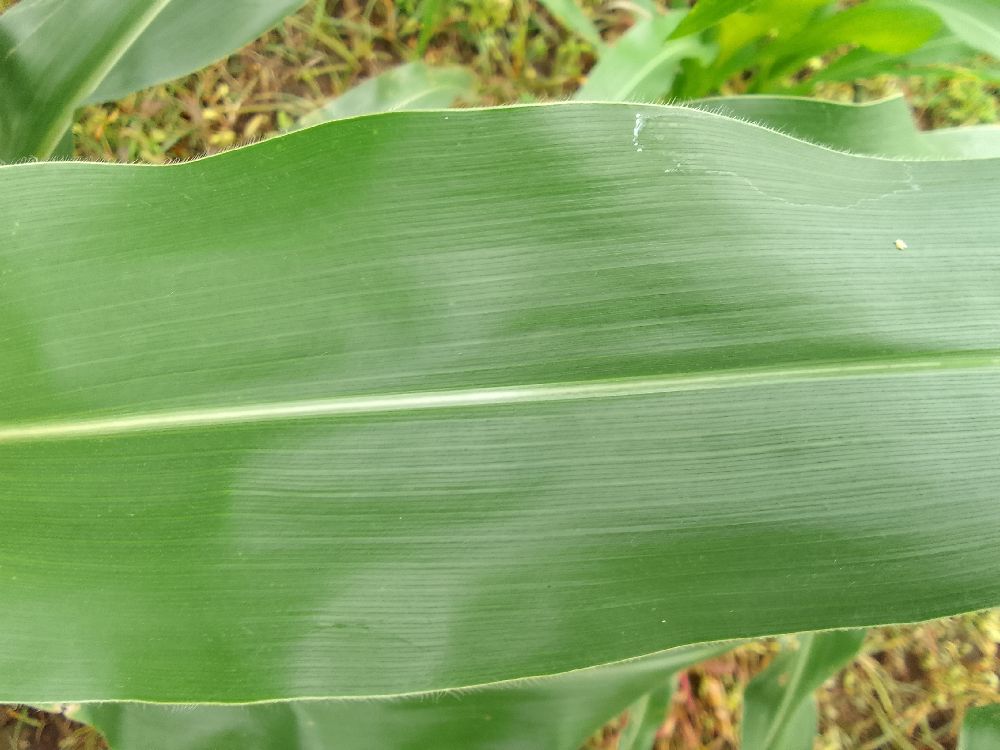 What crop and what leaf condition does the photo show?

maize, healthy
